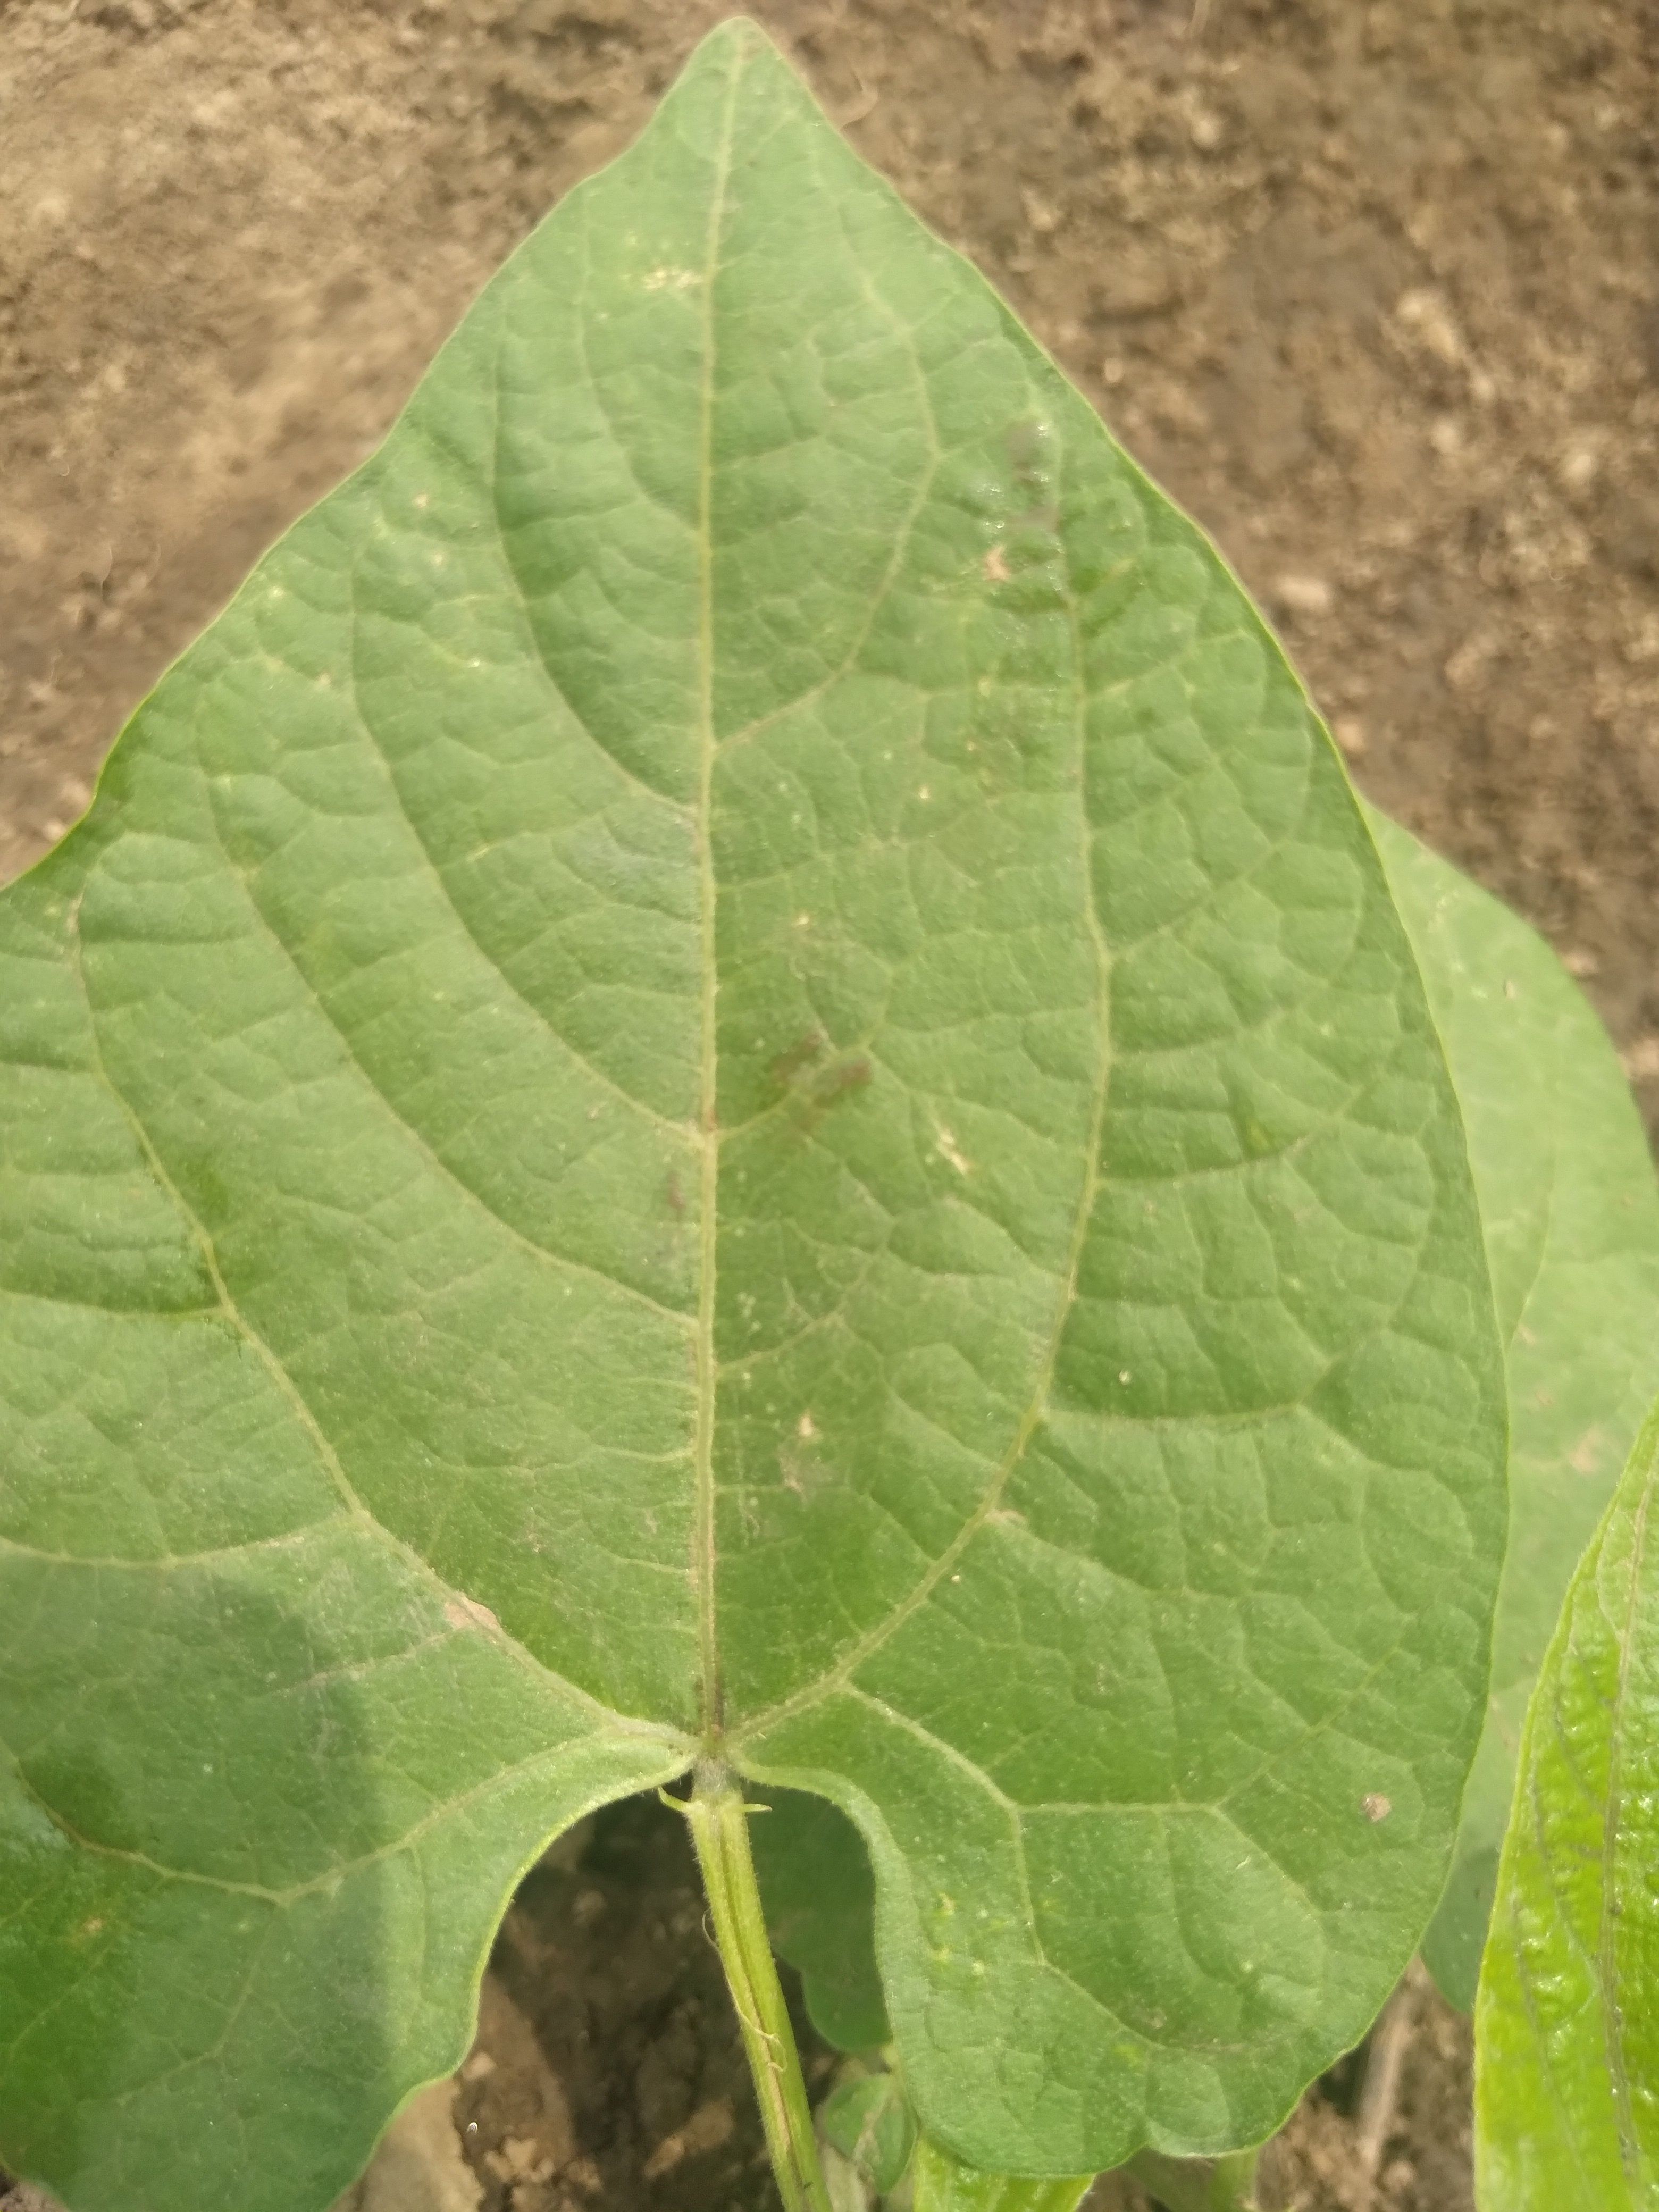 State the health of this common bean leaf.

healthy
